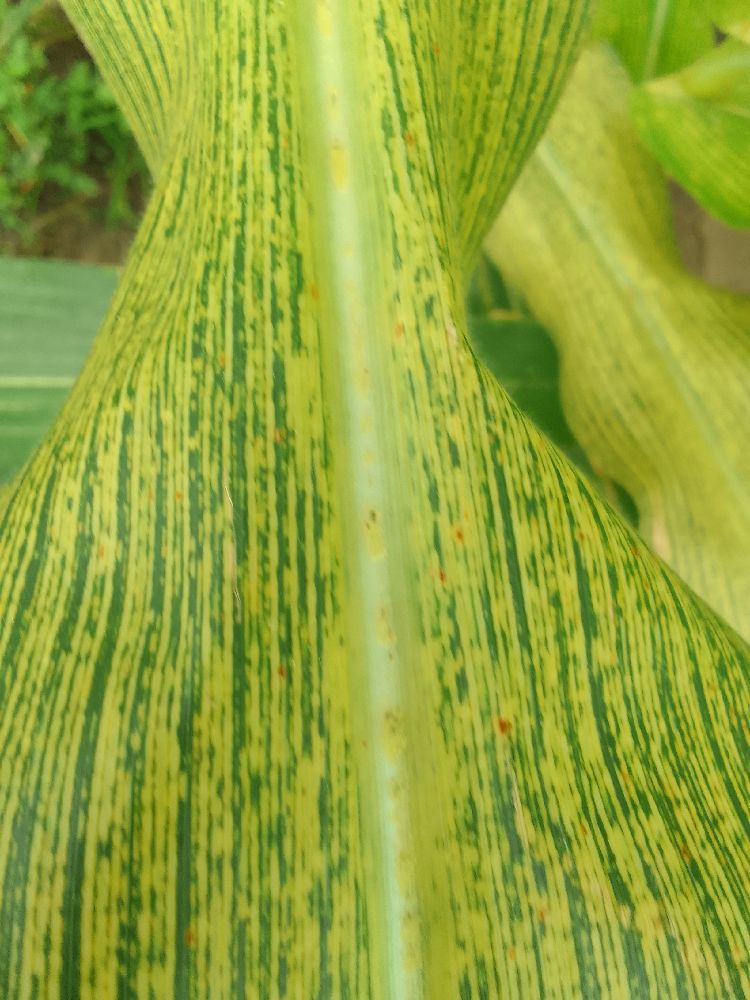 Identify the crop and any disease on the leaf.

maize, maize streak virus
